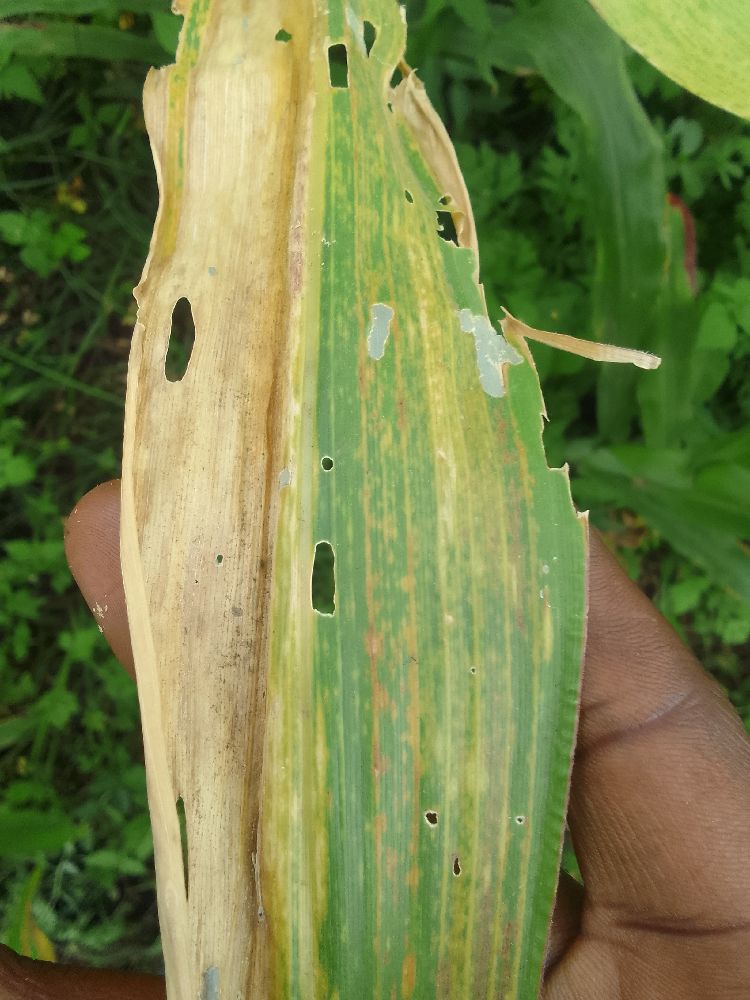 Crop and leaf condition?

maize, maize lethal necrosis
